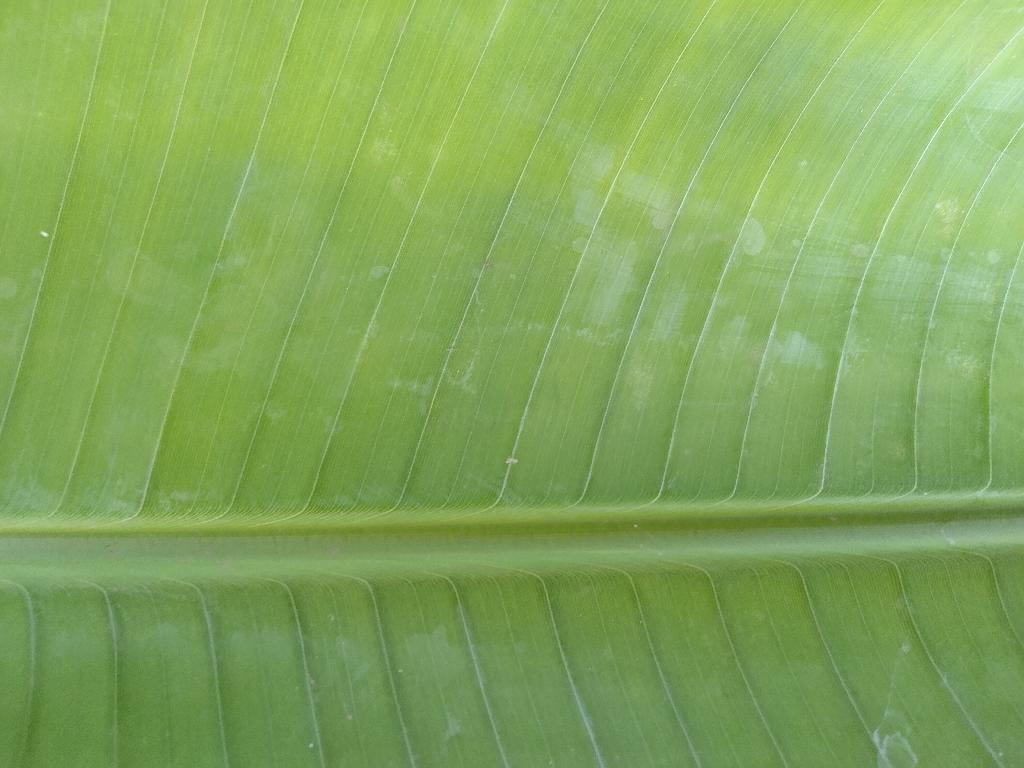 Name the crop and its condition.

banana, healthy
